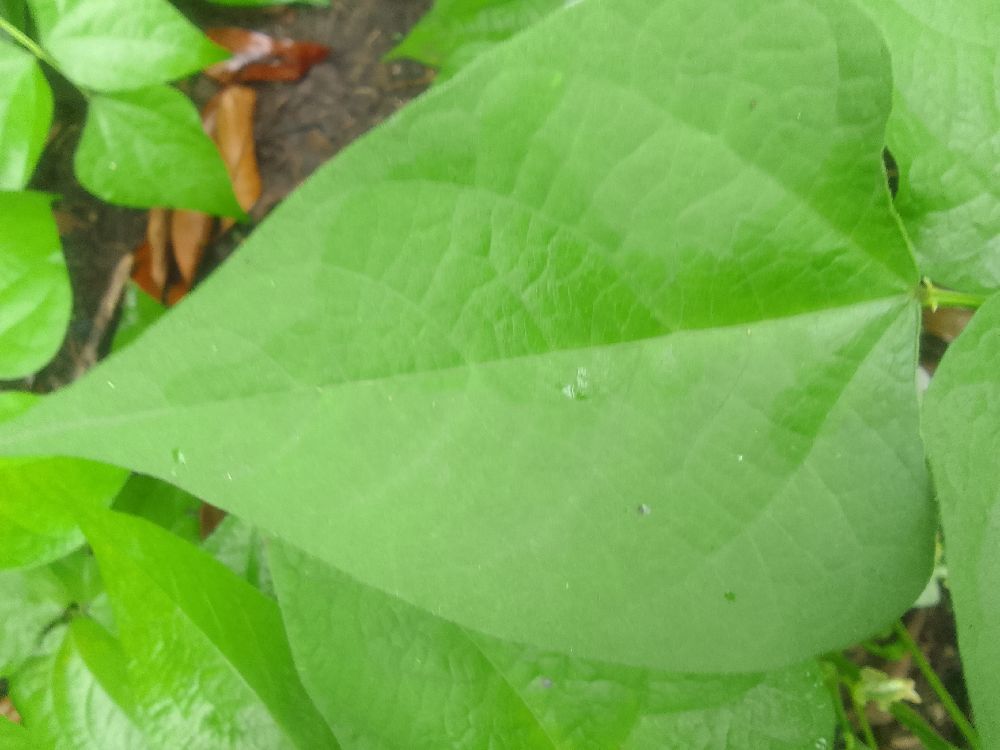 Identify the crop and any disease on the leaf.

common bean, healthy
